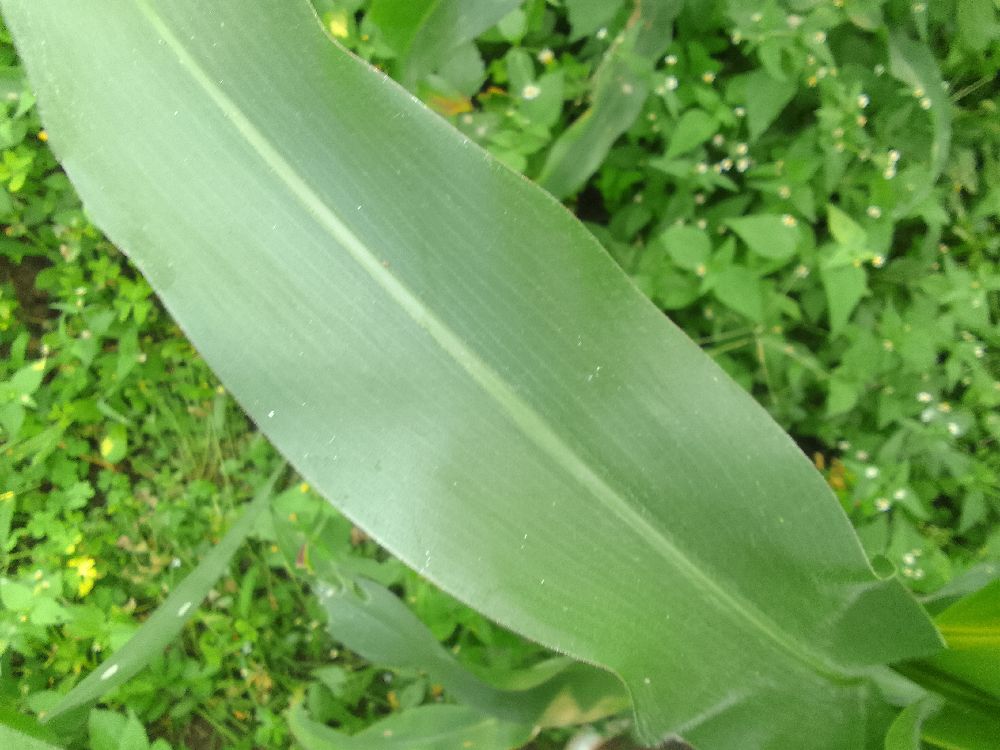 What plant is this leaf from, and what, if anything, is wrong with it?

maize, healthy
